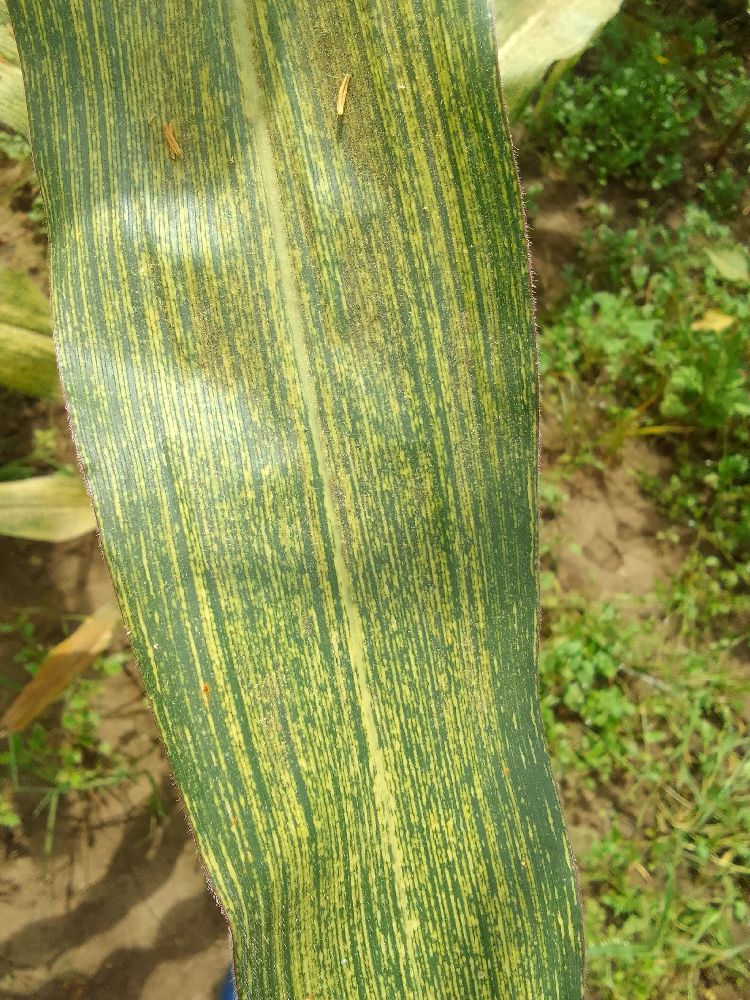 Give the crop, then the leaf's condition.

maize, maize streak virus
